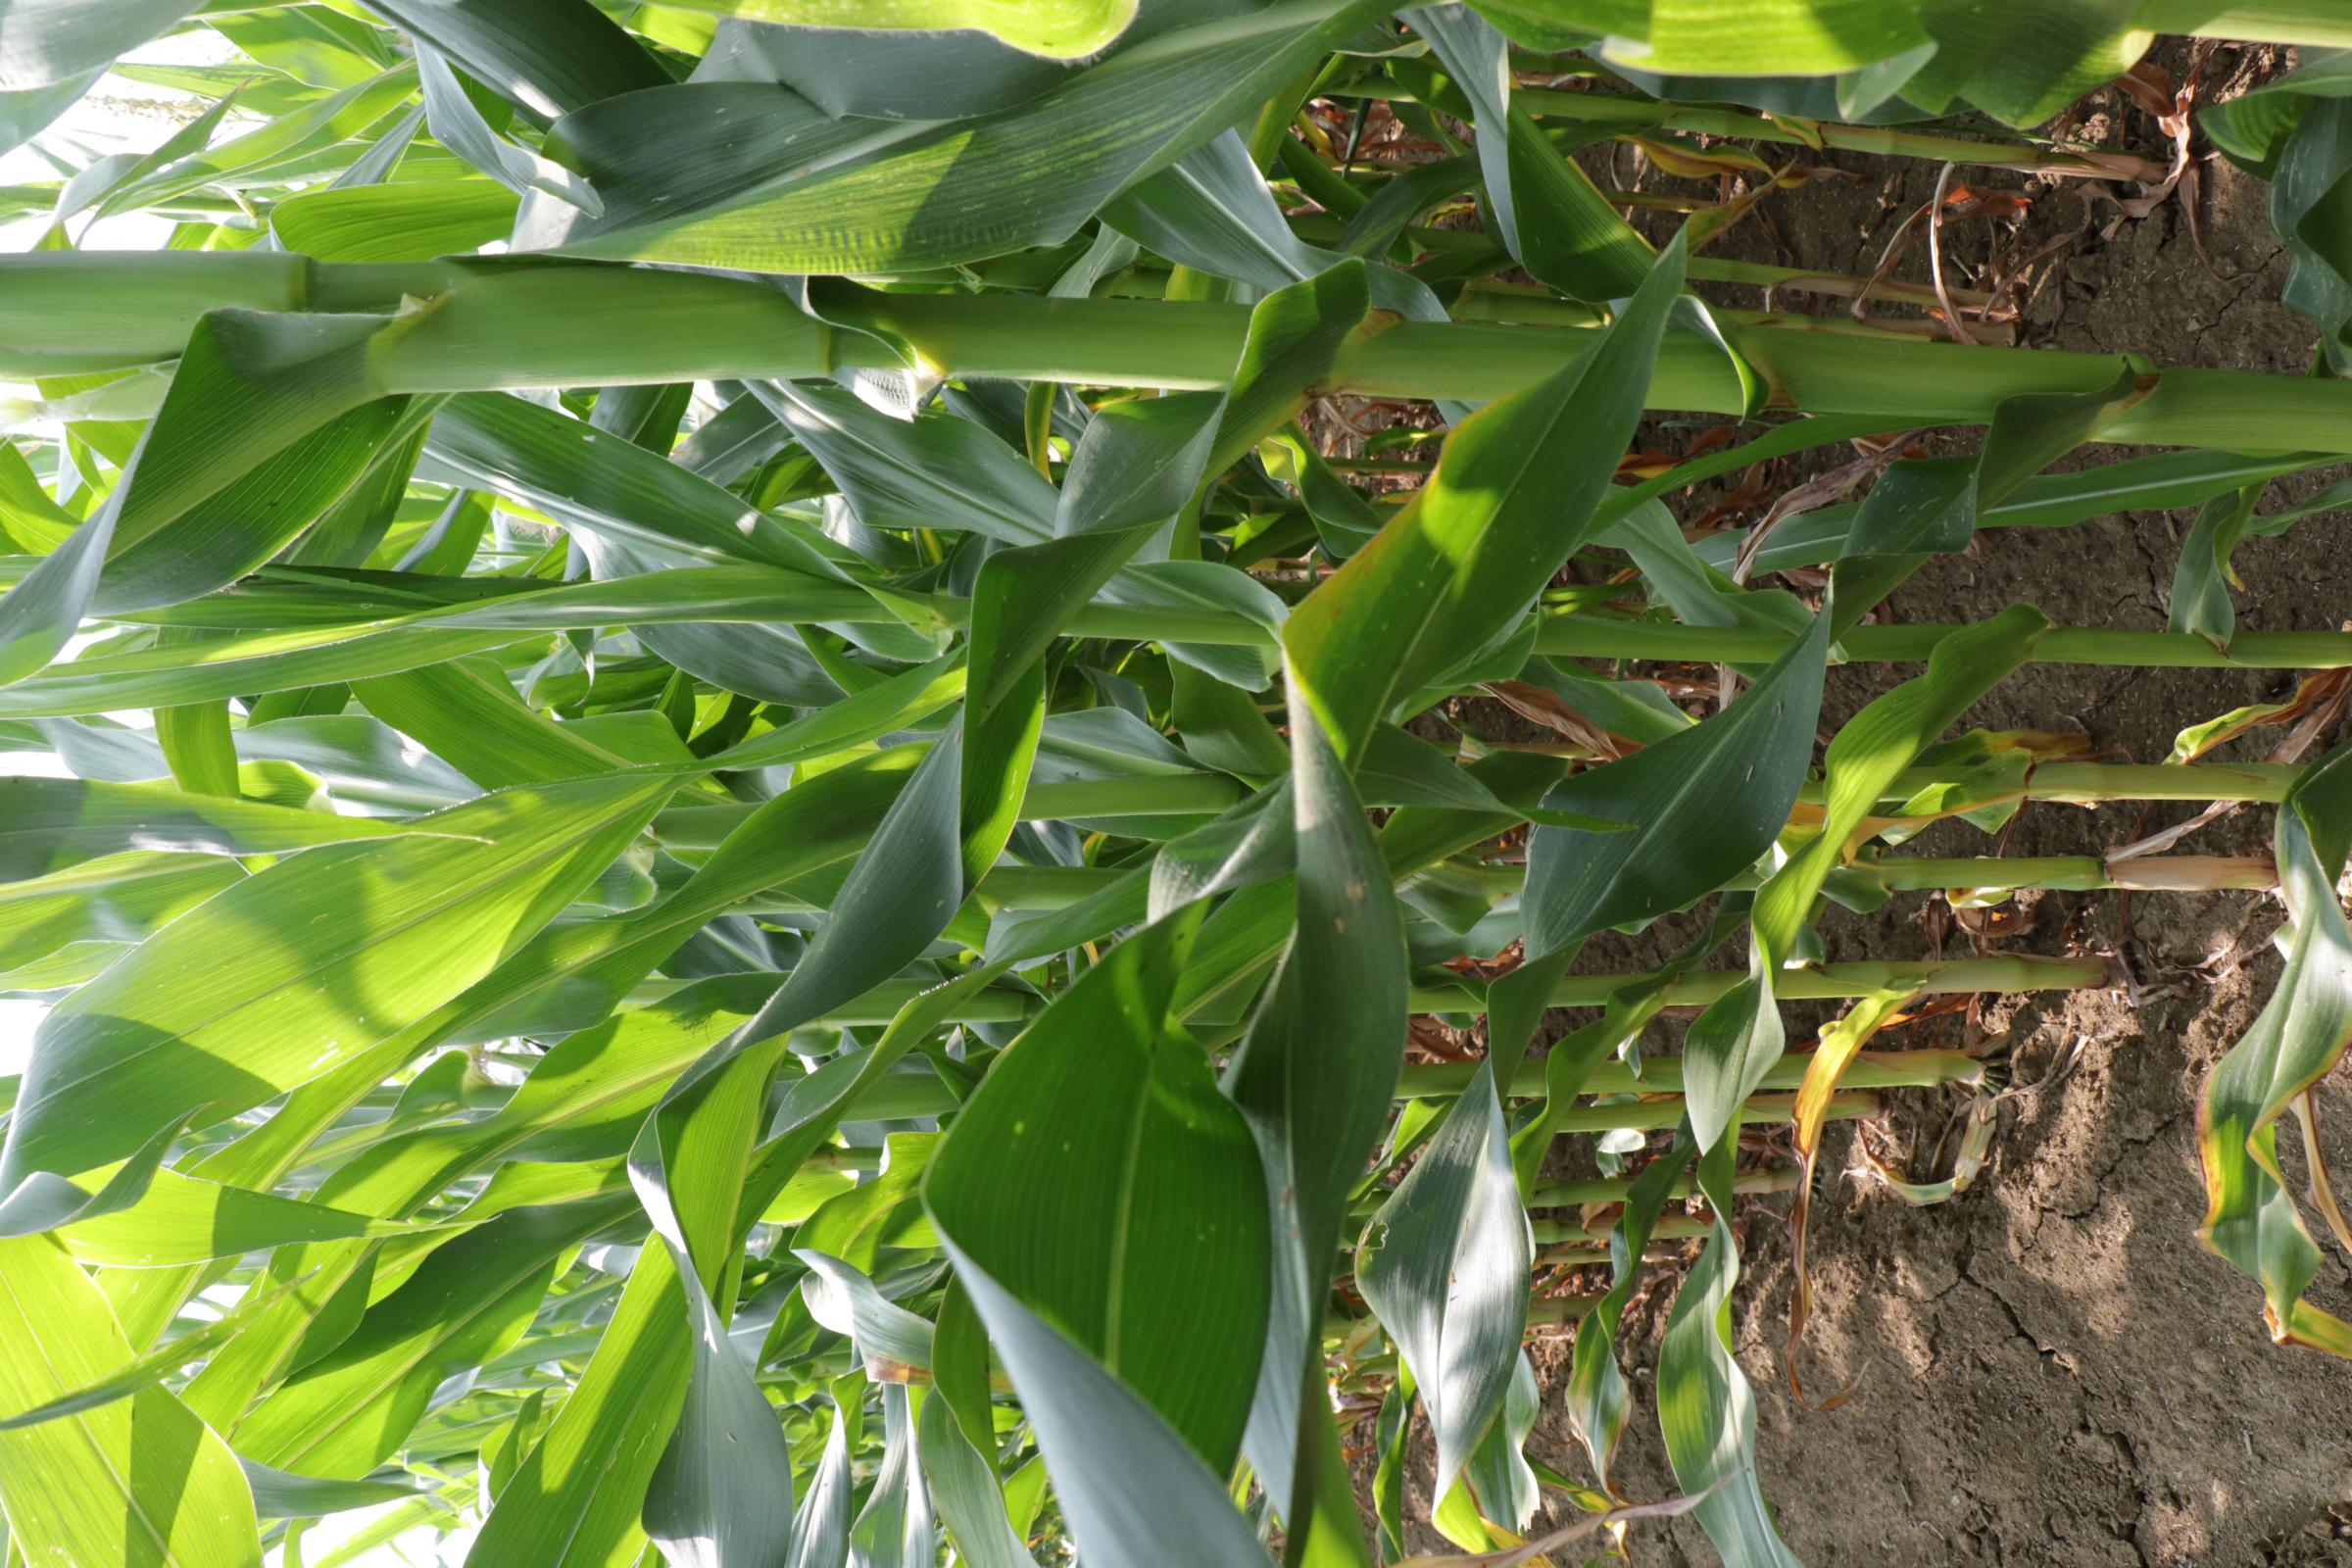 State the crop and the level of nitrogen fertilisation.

maize, reduced nitrogen fertilisation
